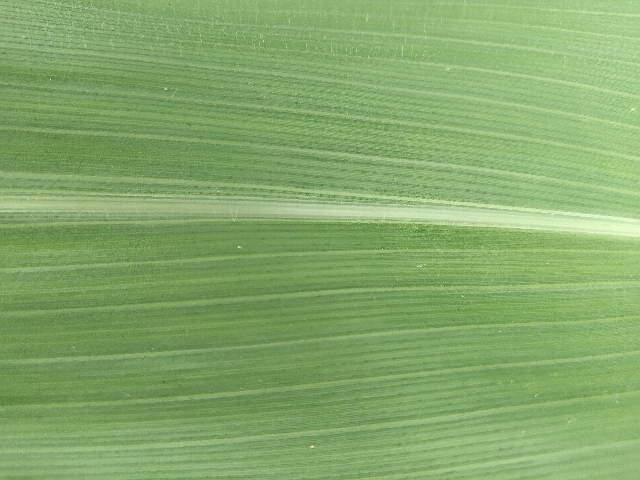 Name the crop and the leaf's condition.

maize, healthy
